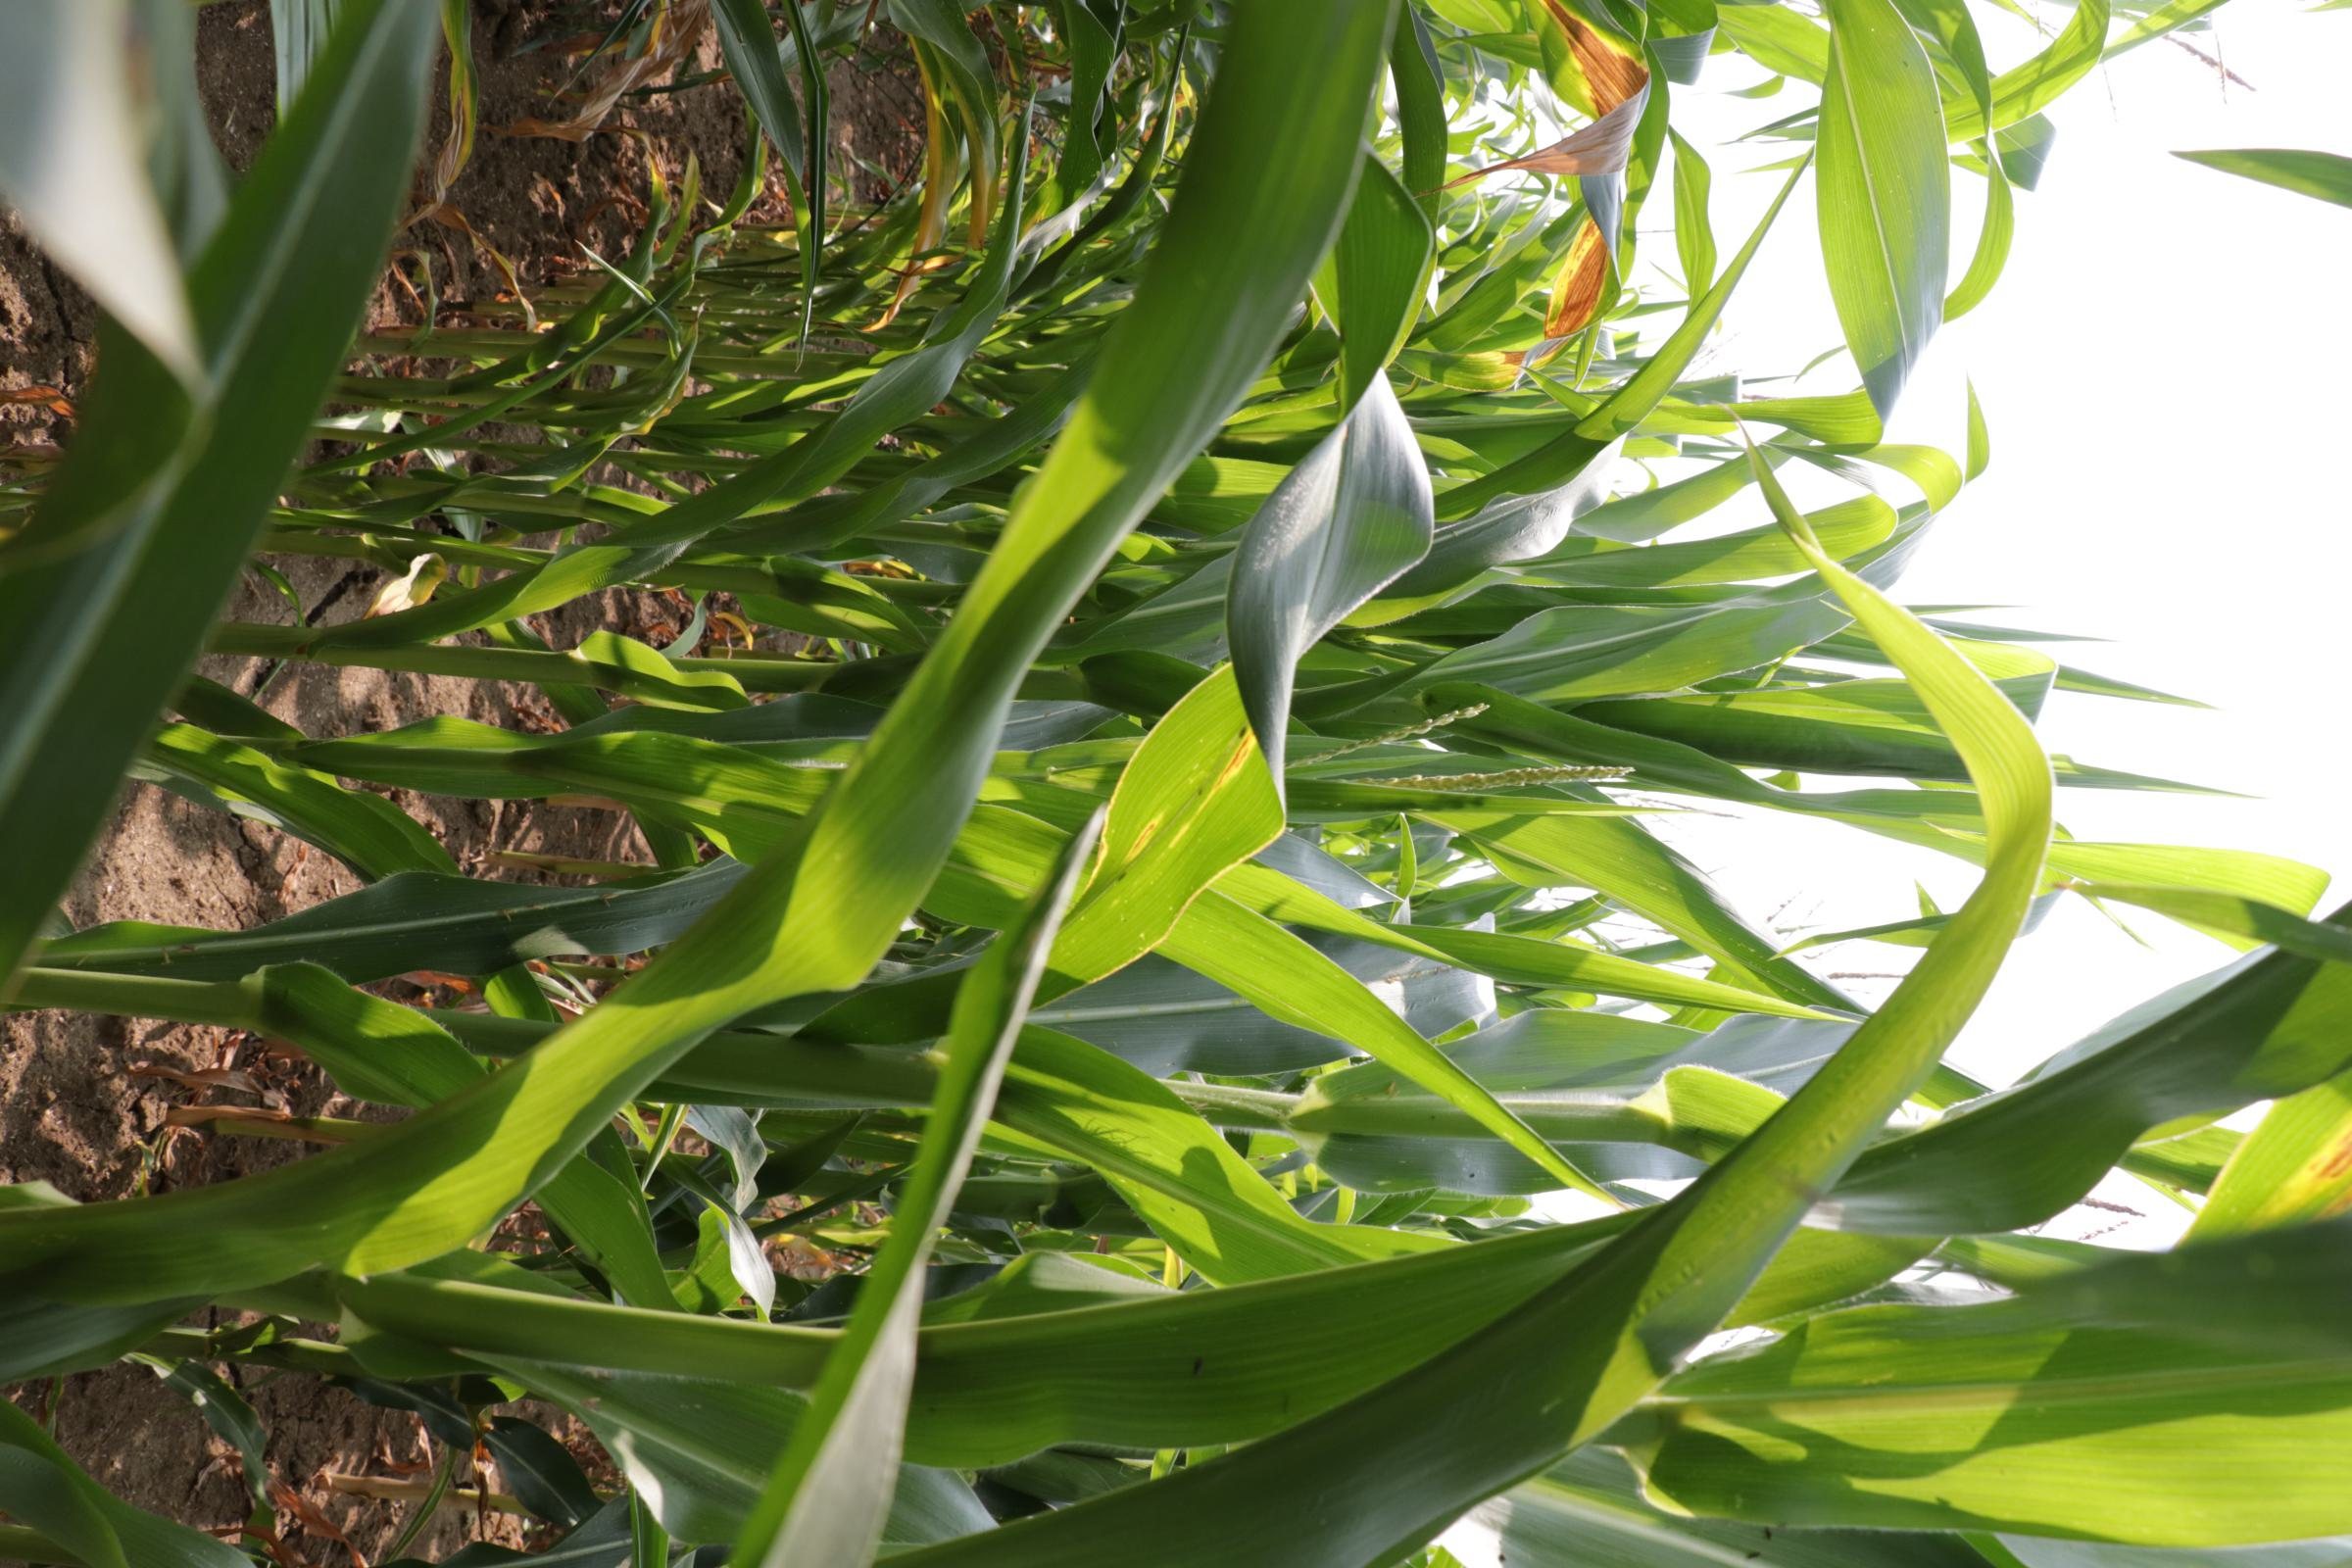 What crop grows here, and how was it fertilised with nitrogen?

maize, reduced nitrogen fertilisation
